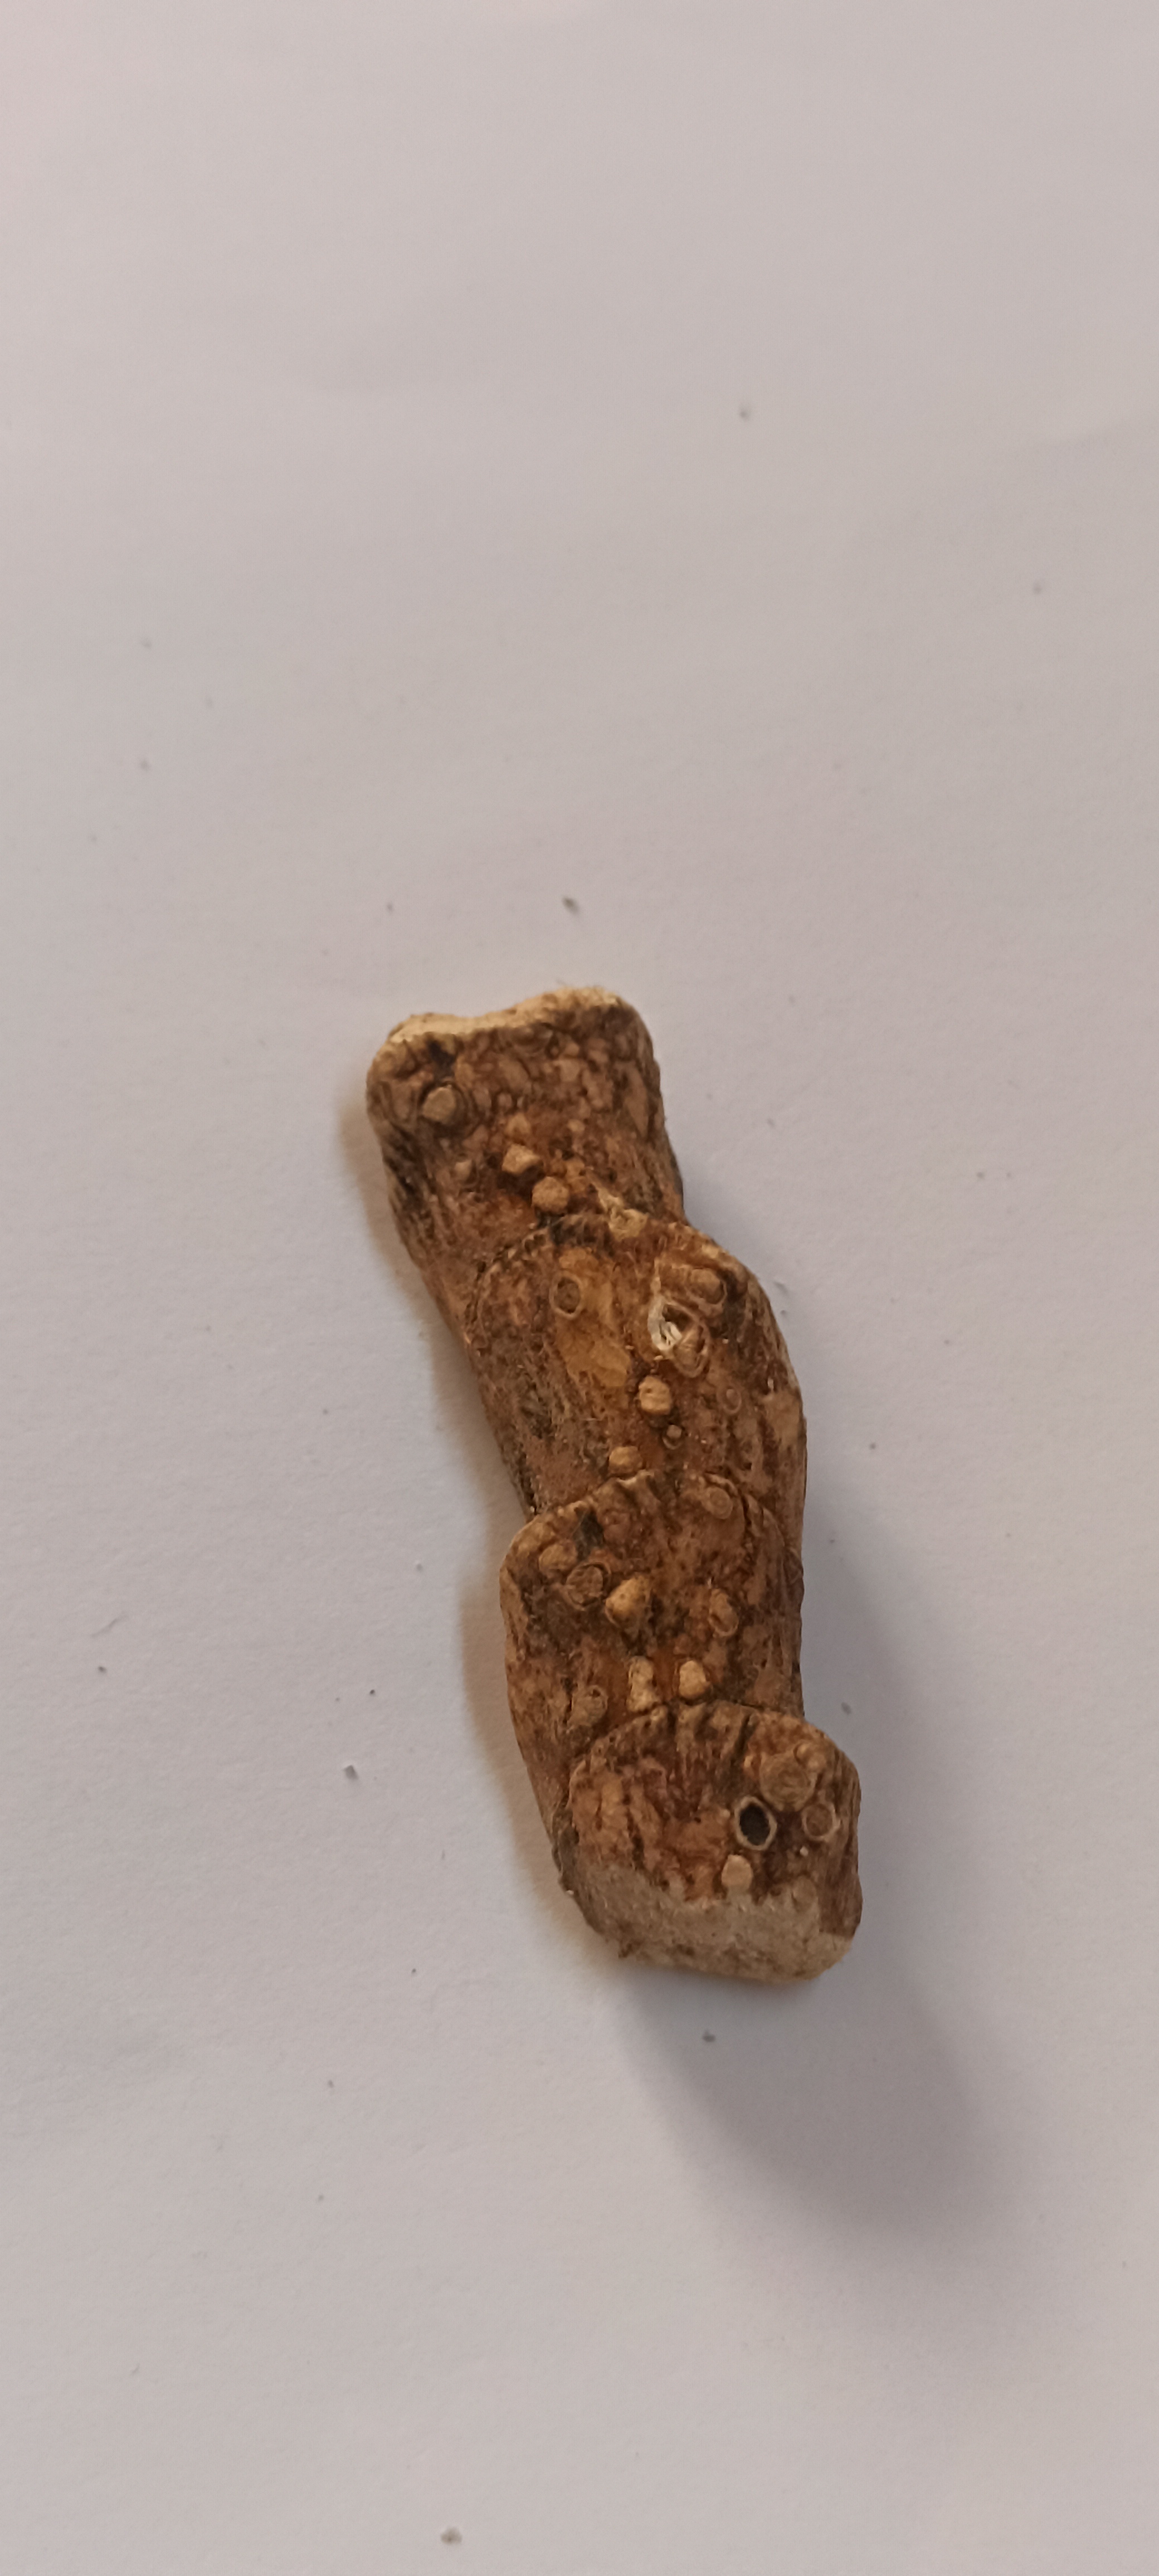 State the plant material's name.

vekhand
